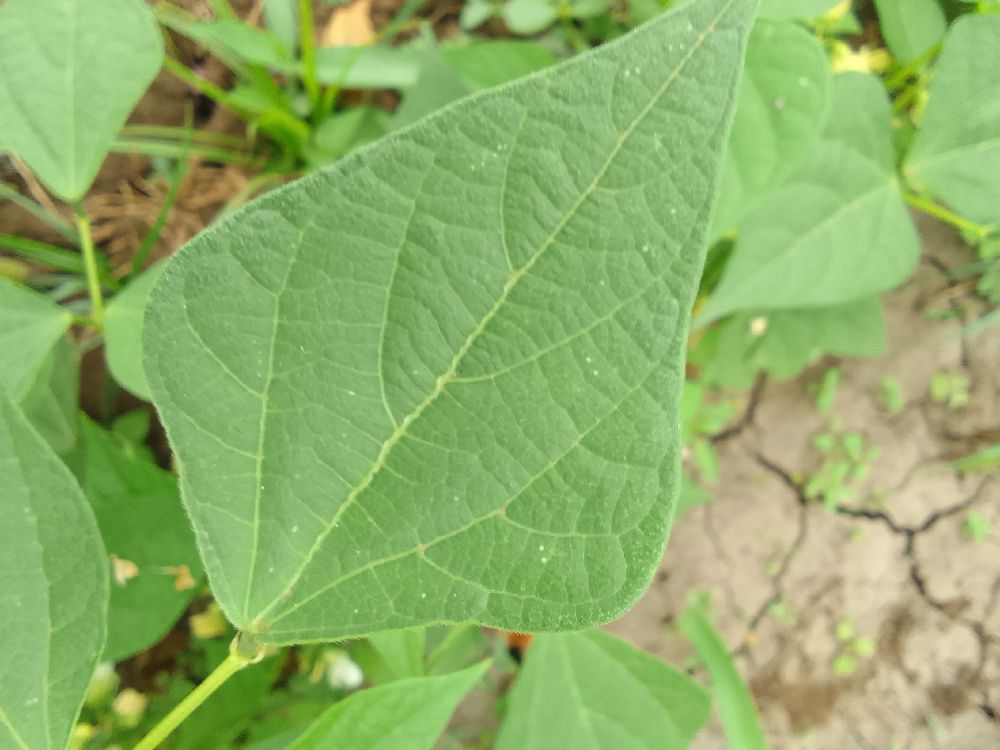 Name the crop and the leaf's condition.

common bean, healthy
